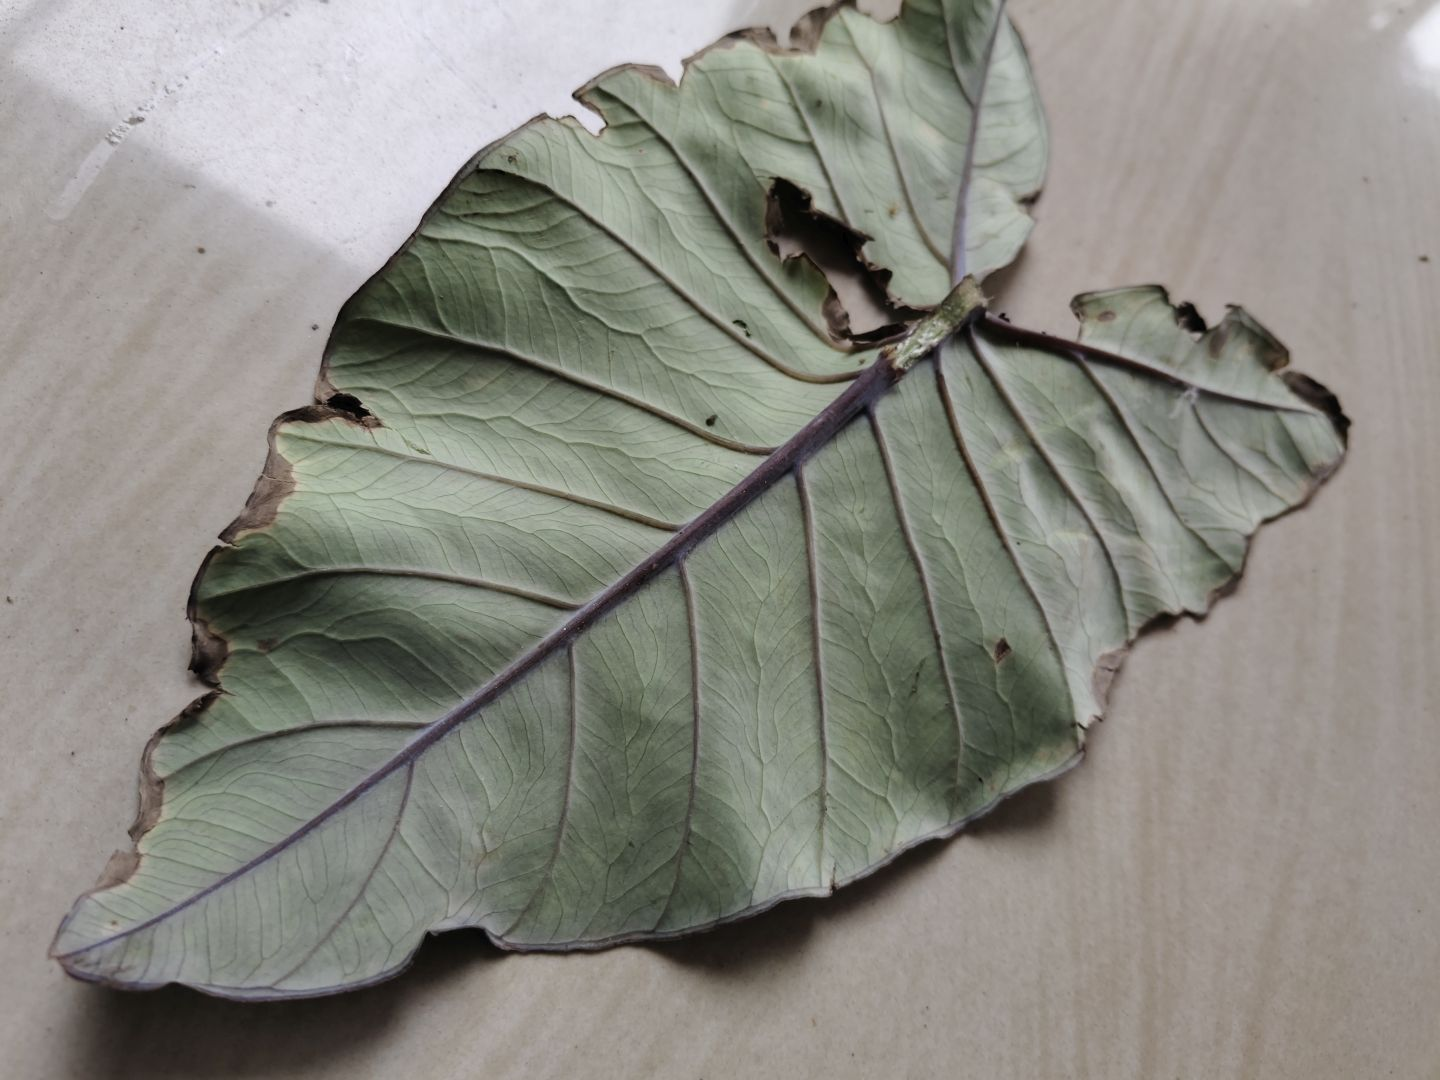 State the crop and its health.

taro, leaf blight
